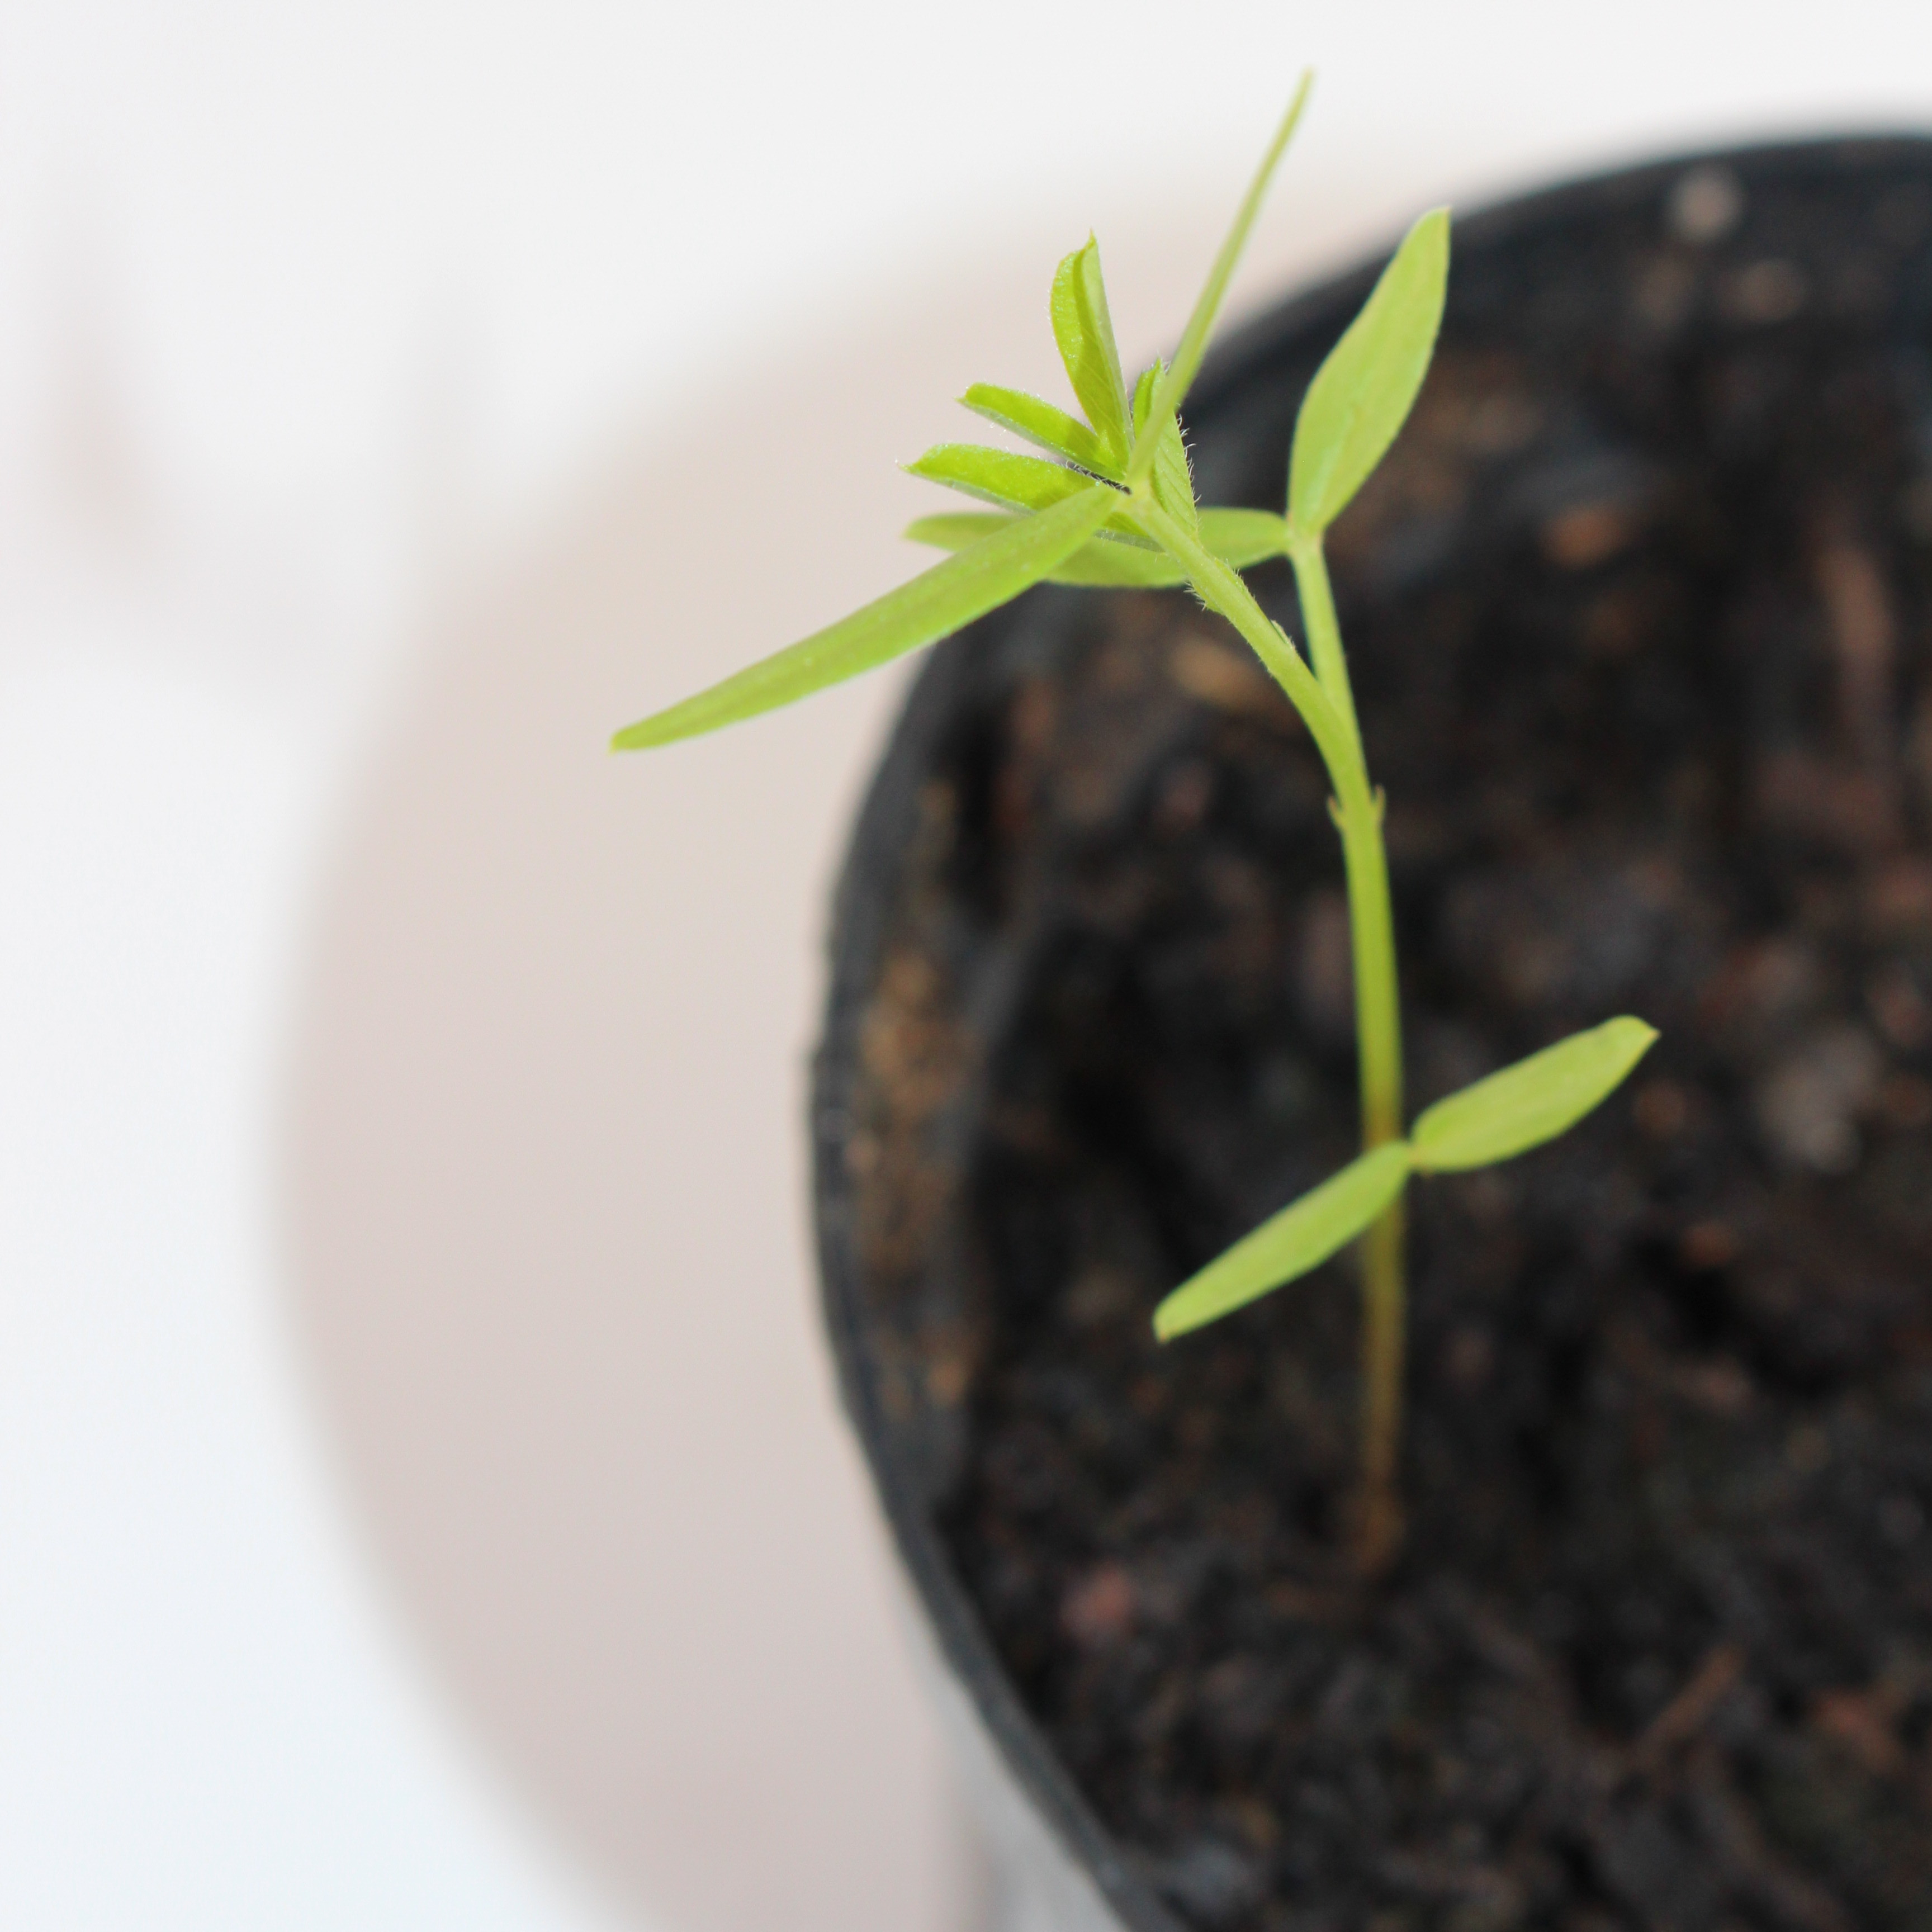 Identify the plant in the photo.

Vicia sativa
